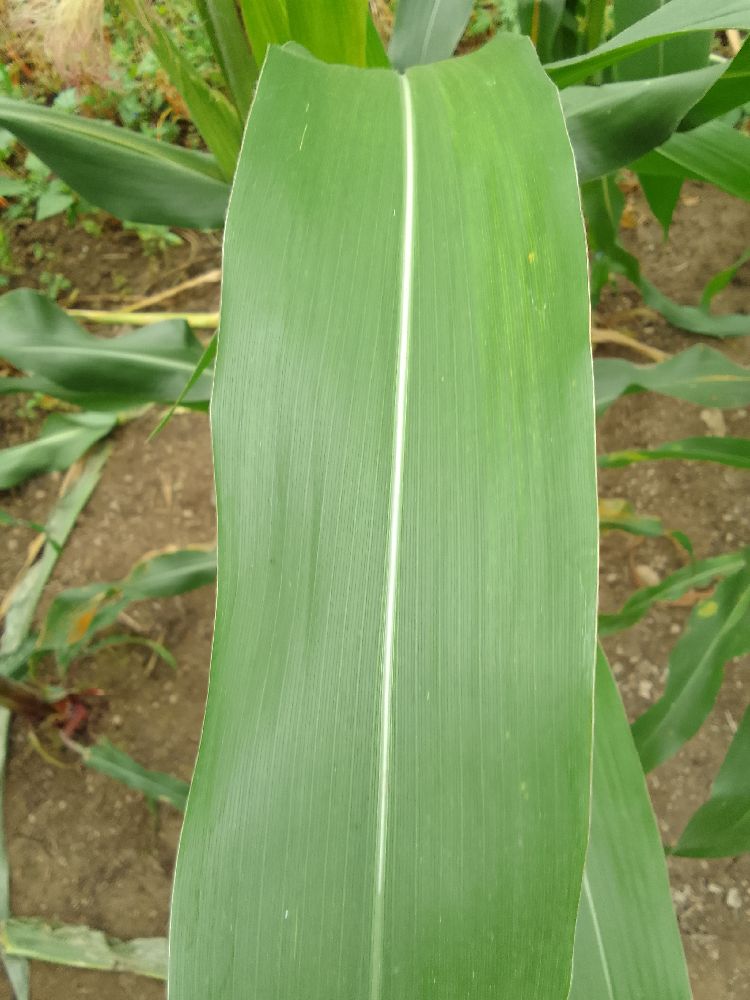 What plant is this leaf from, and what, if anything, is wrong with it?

maize, healthy
